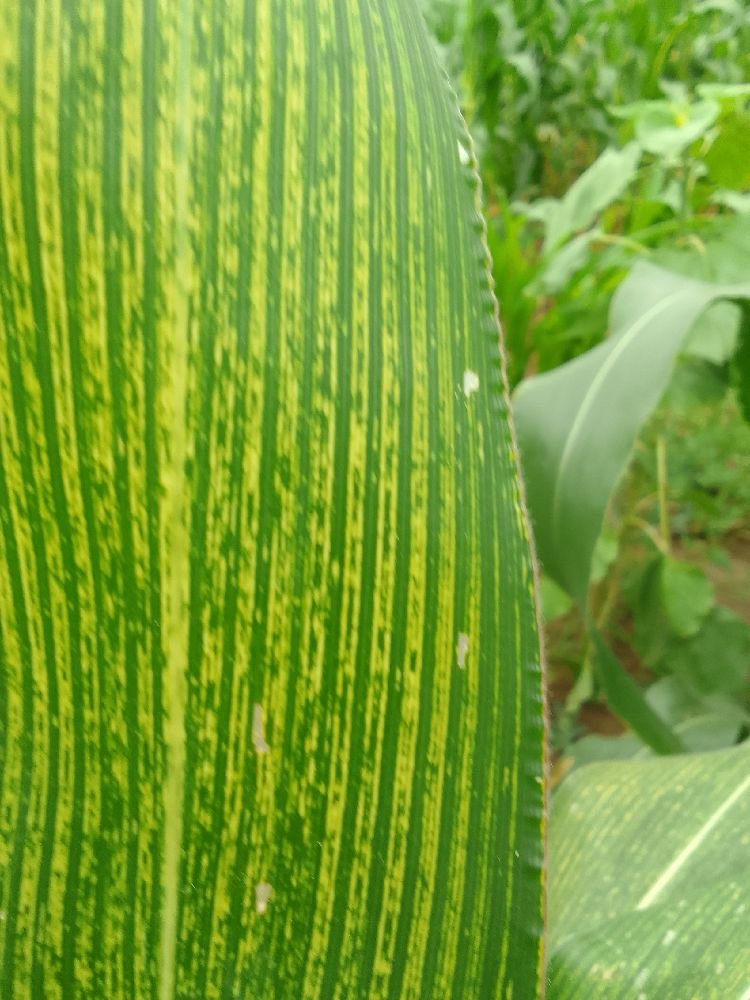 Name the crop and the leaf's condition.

maize, maize streak virus
